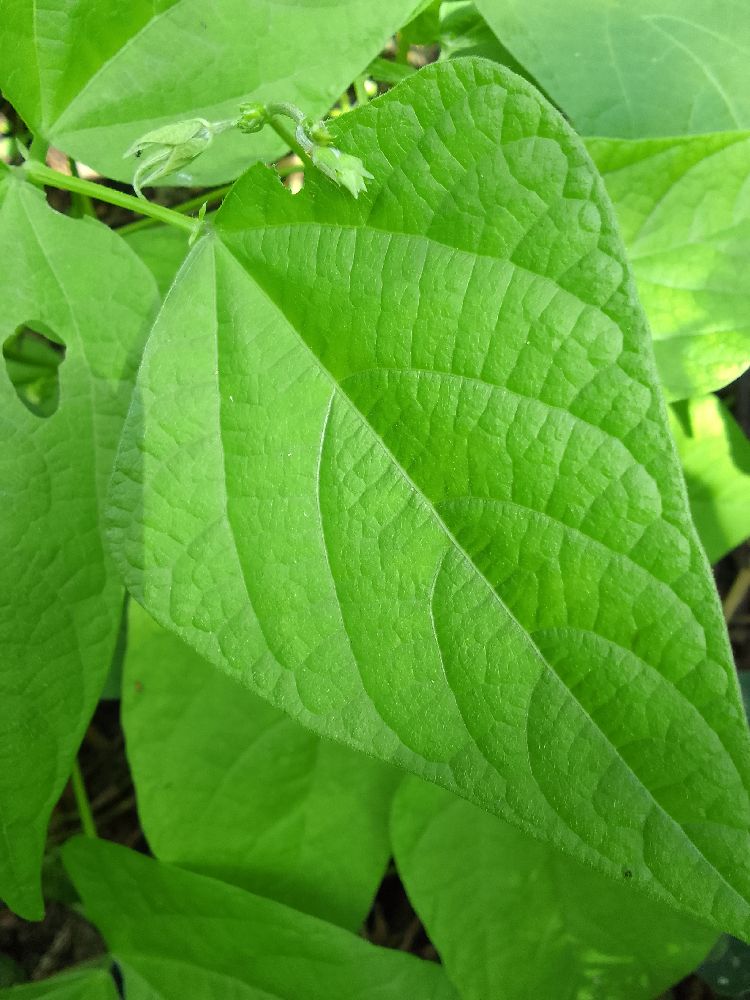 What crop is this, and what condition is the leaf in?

common bean, healthy
